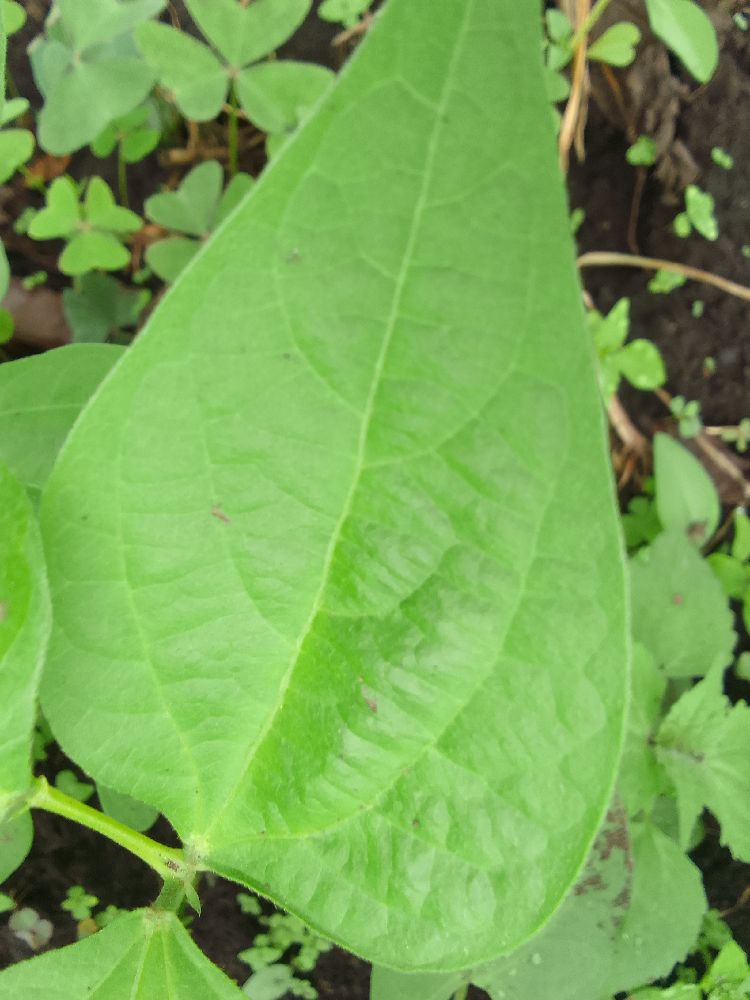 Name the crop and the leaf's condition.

common bean, healthy
